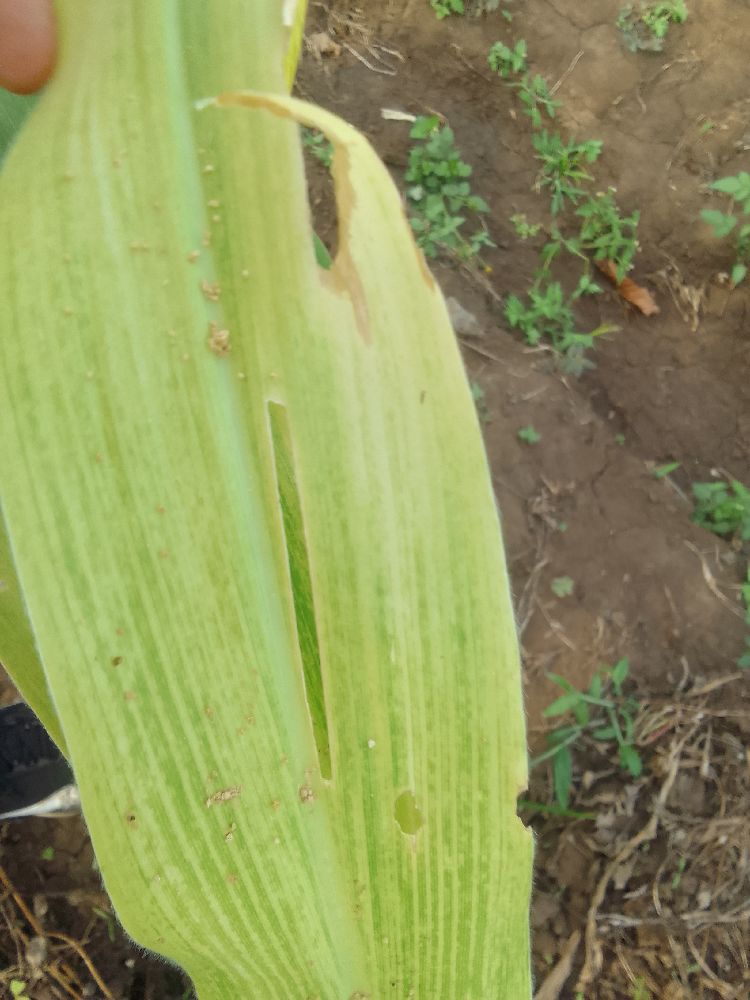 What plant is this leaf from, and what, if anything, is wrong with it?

maize, maize lethal necrosis
